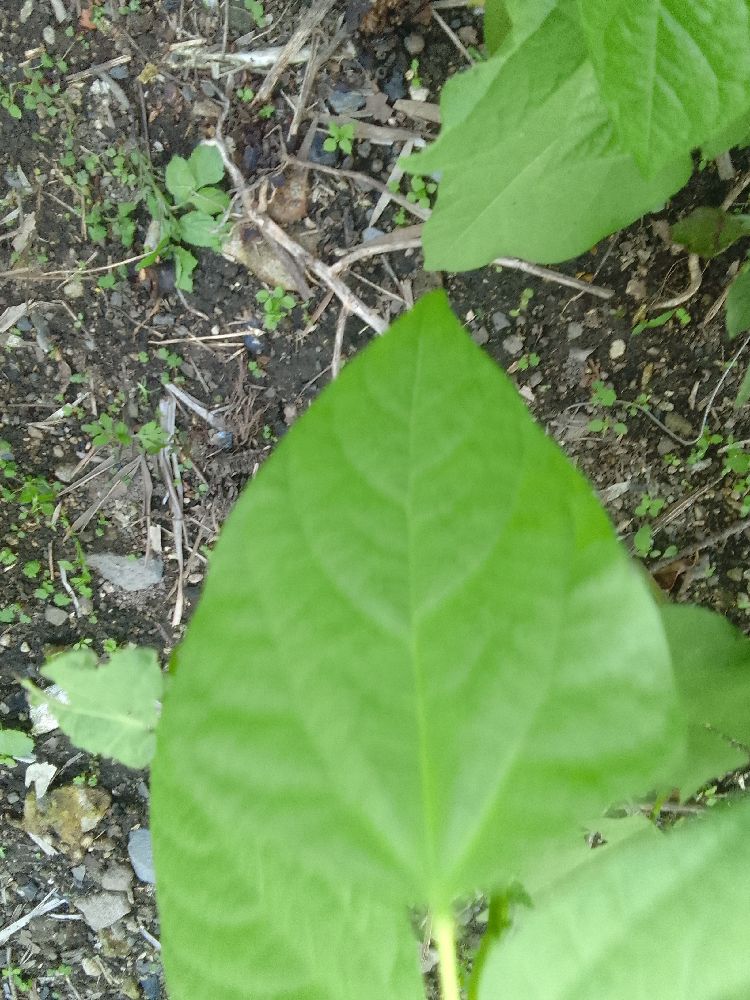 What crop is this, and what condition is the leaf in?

common bean, healthy
